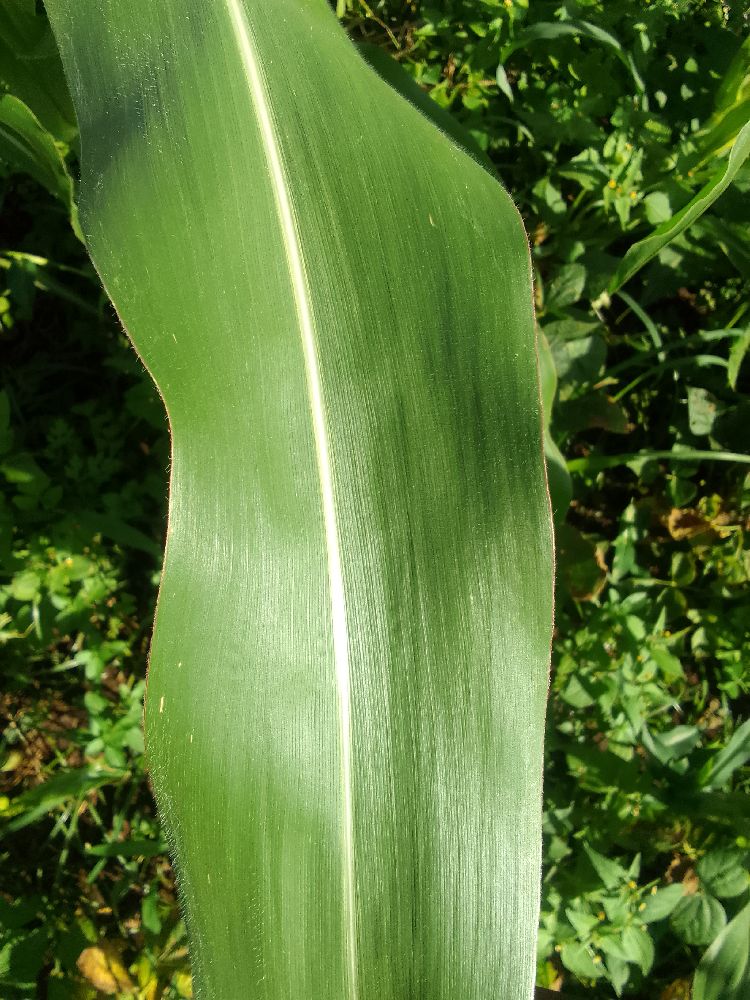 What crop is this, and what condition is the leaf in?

maize, healthy
